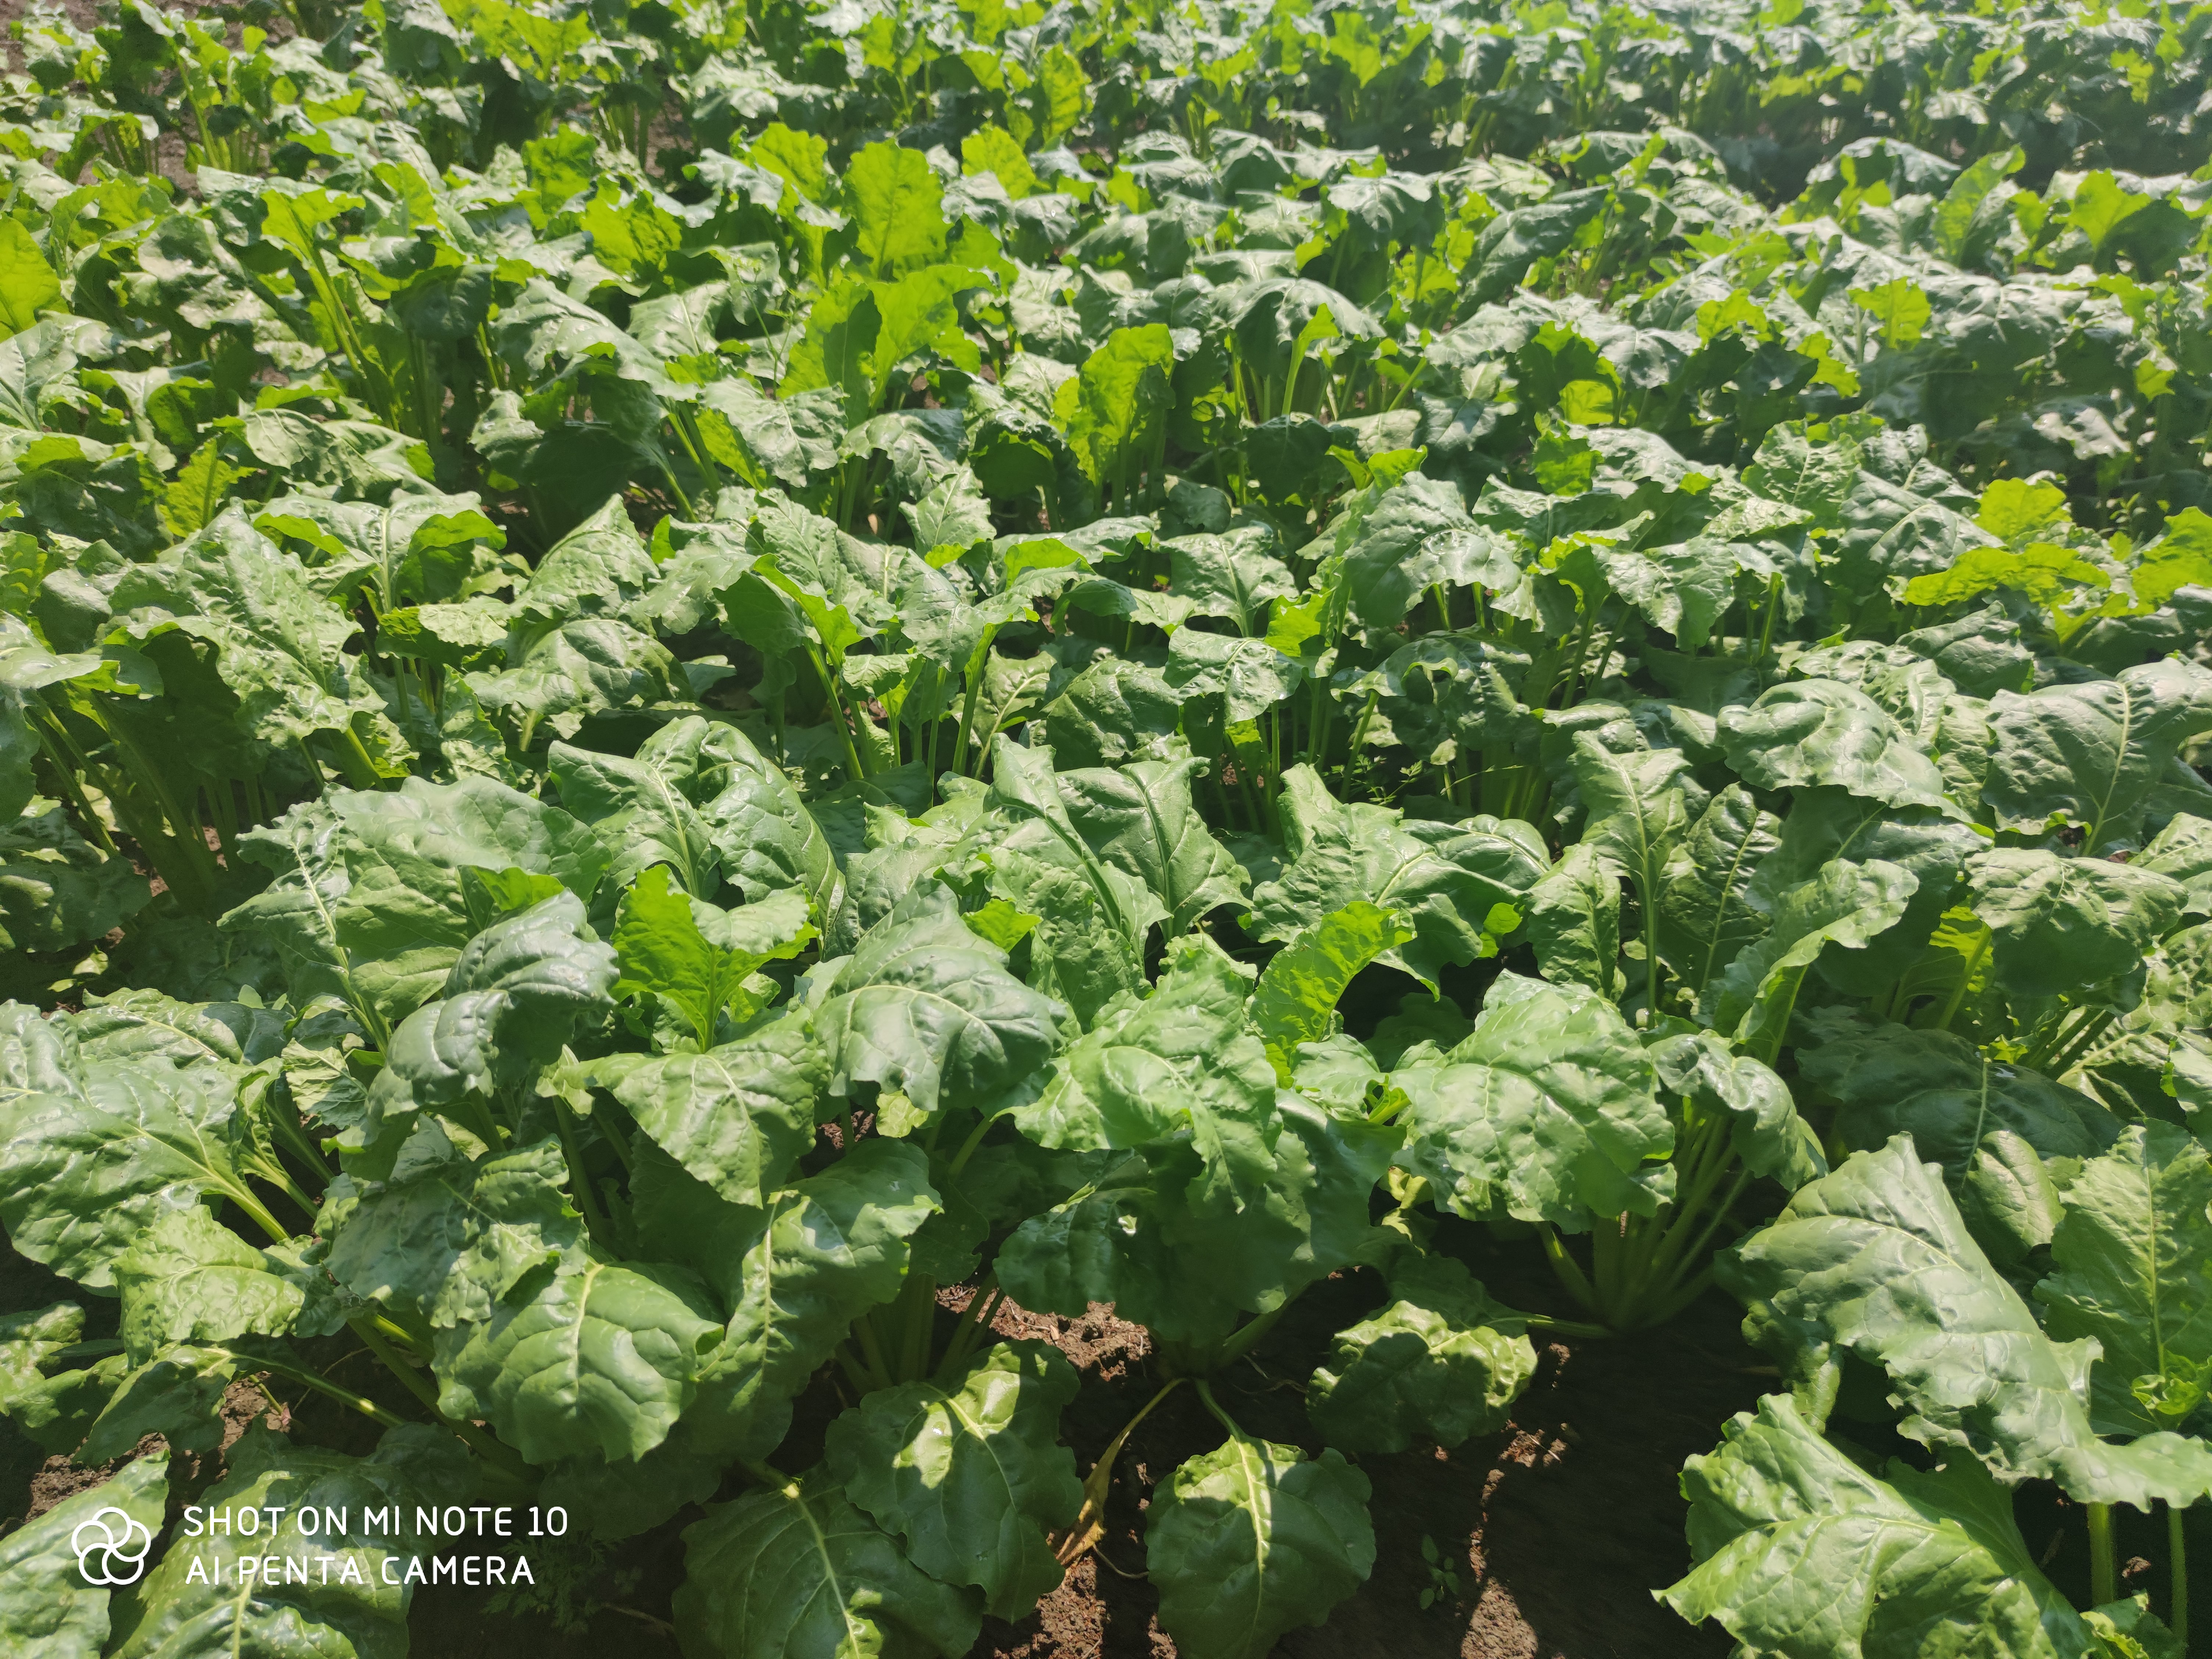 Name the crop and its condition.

beet, unaffected
